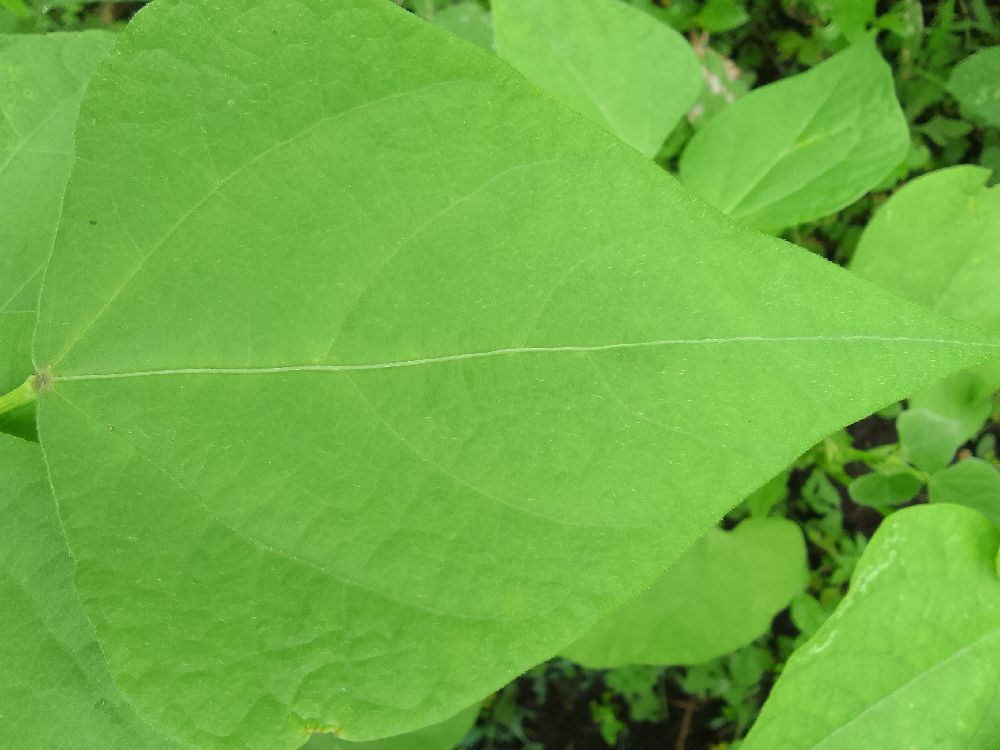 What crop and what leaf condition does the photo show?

common bean, healthy
